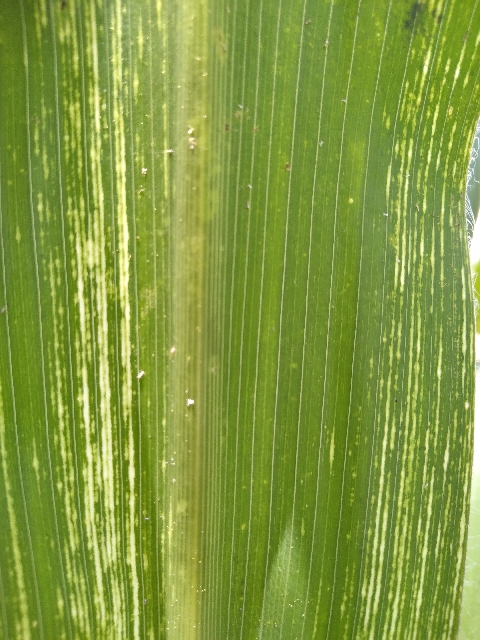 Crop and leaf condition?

maize, maize streak virus
